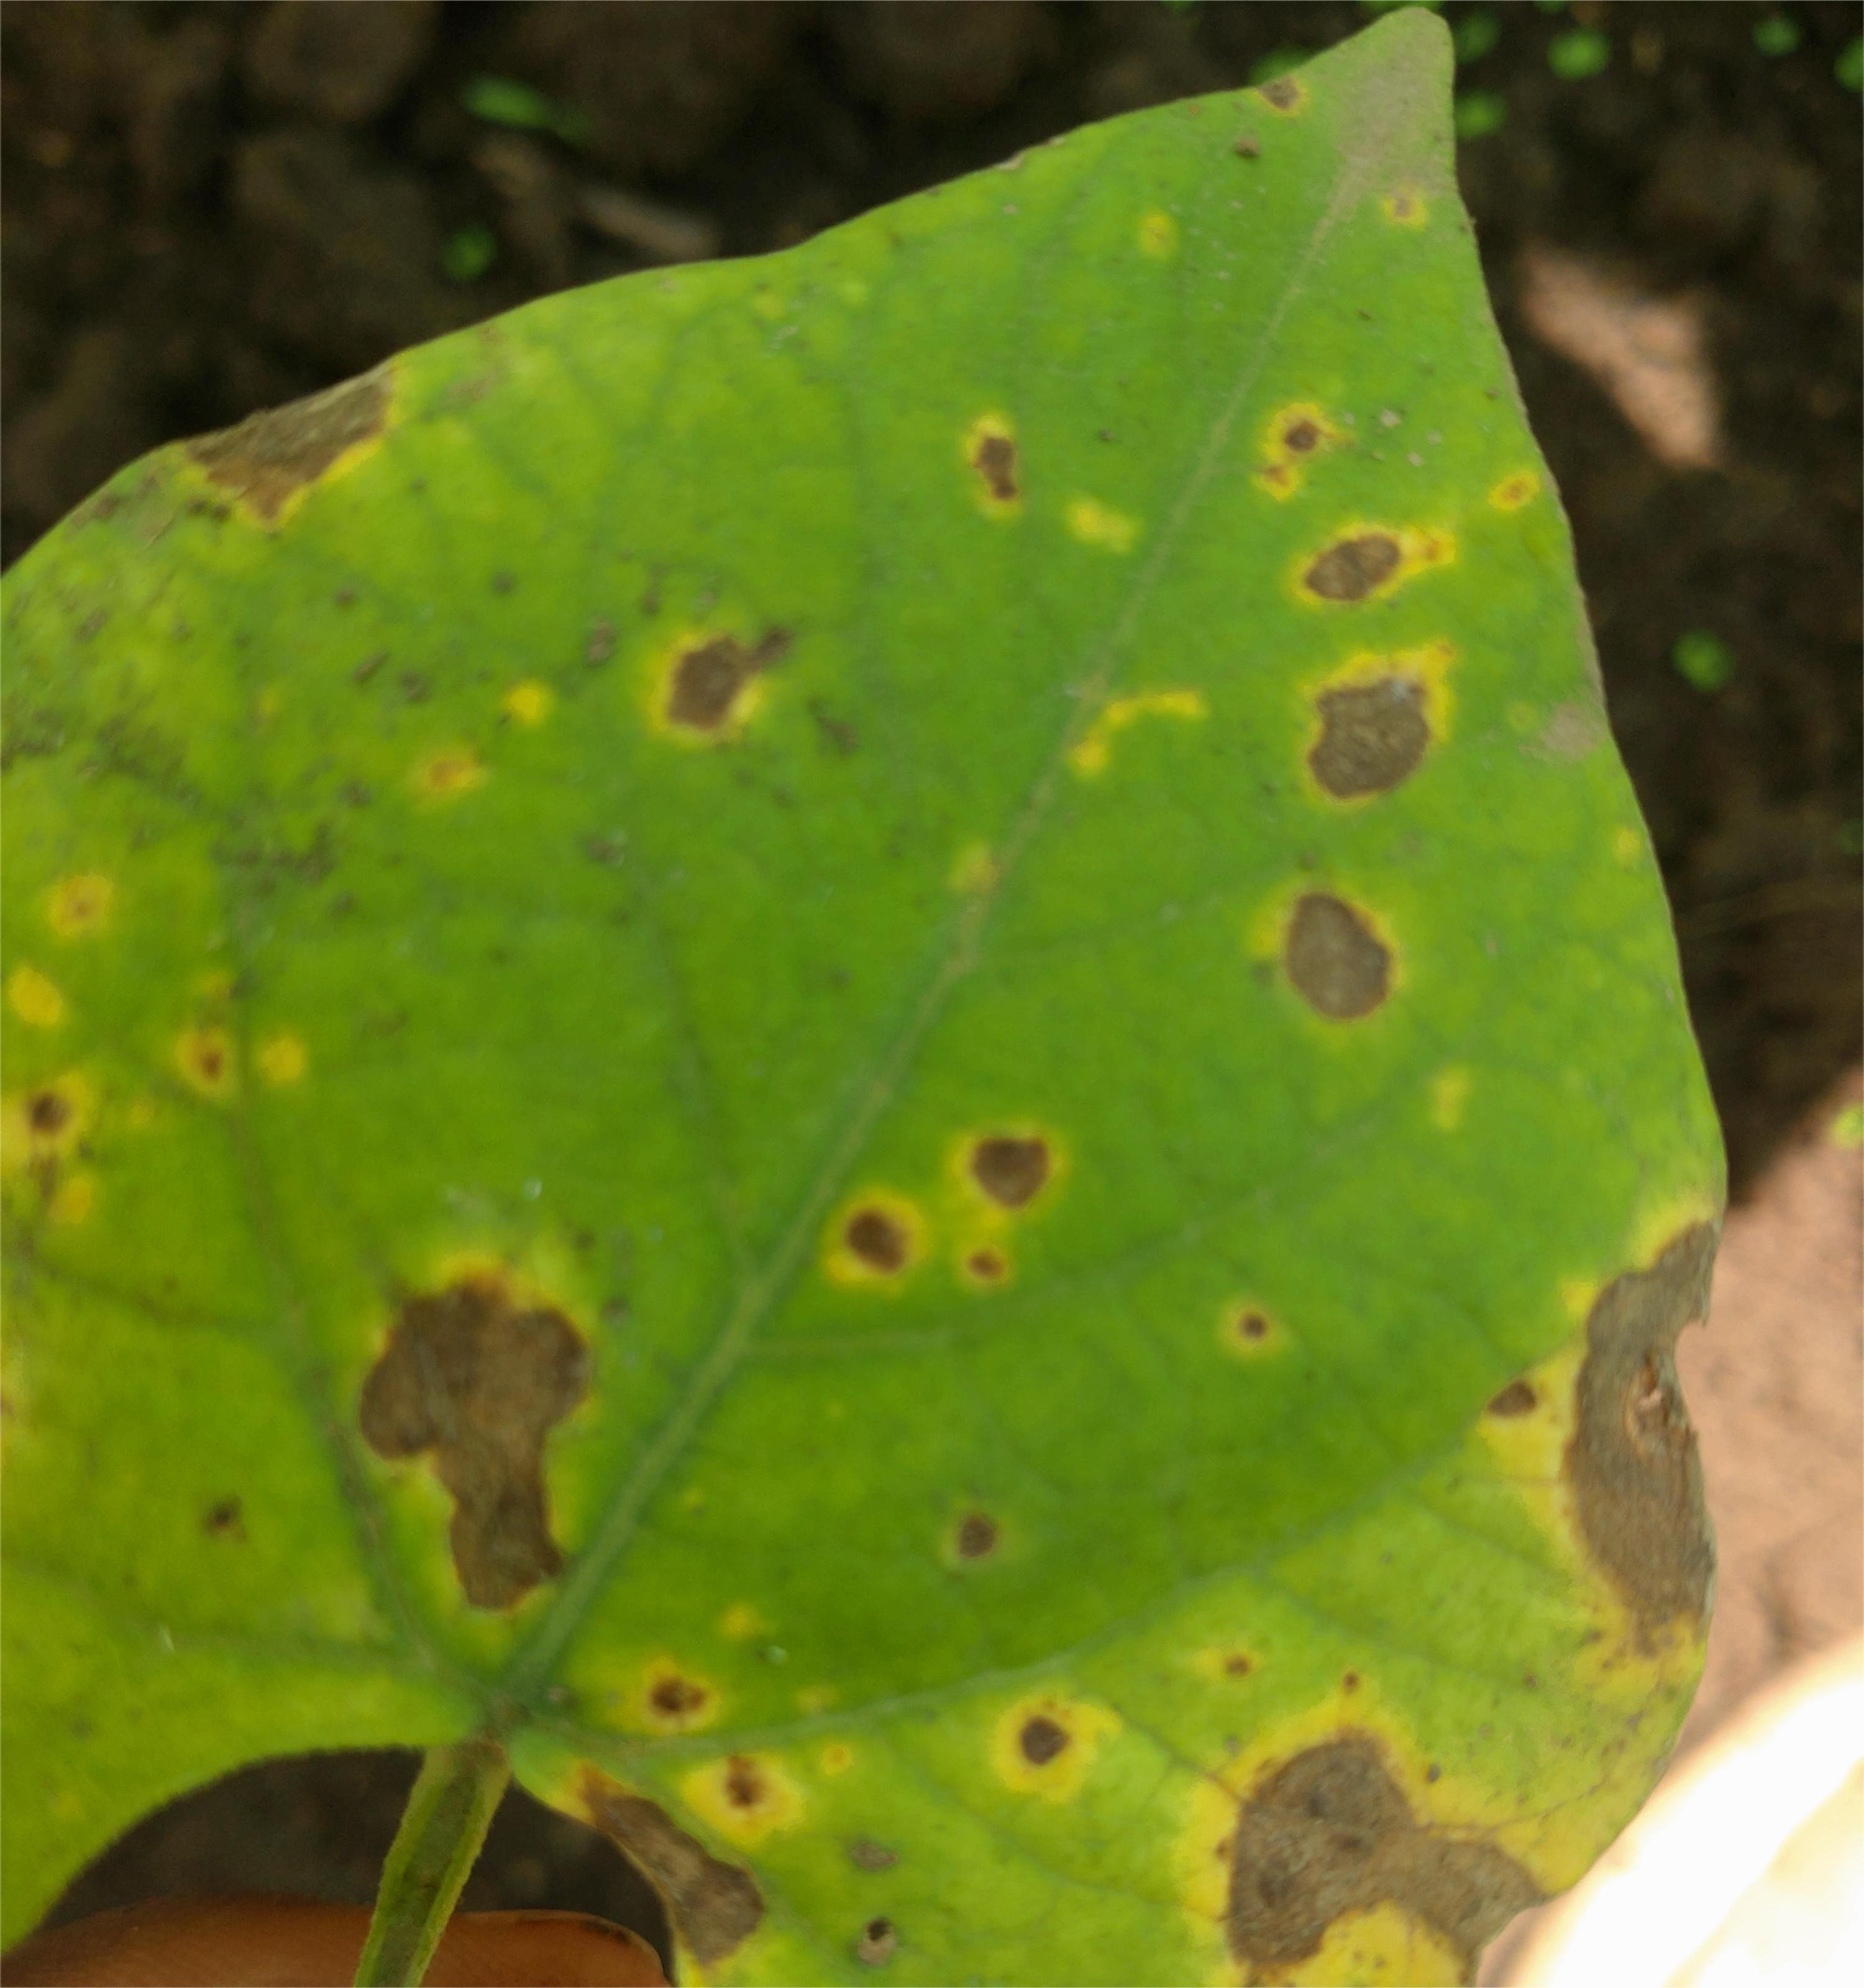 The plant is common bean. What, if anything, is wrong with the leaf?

rust
